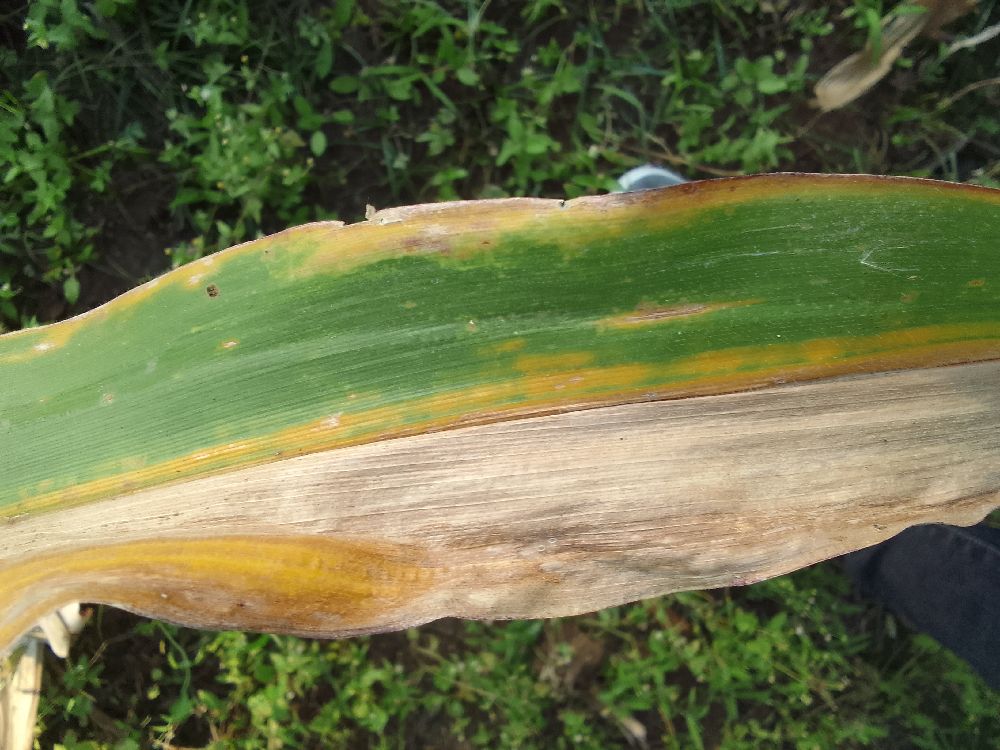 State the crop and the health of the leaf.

maize, maize lethal necrosis
